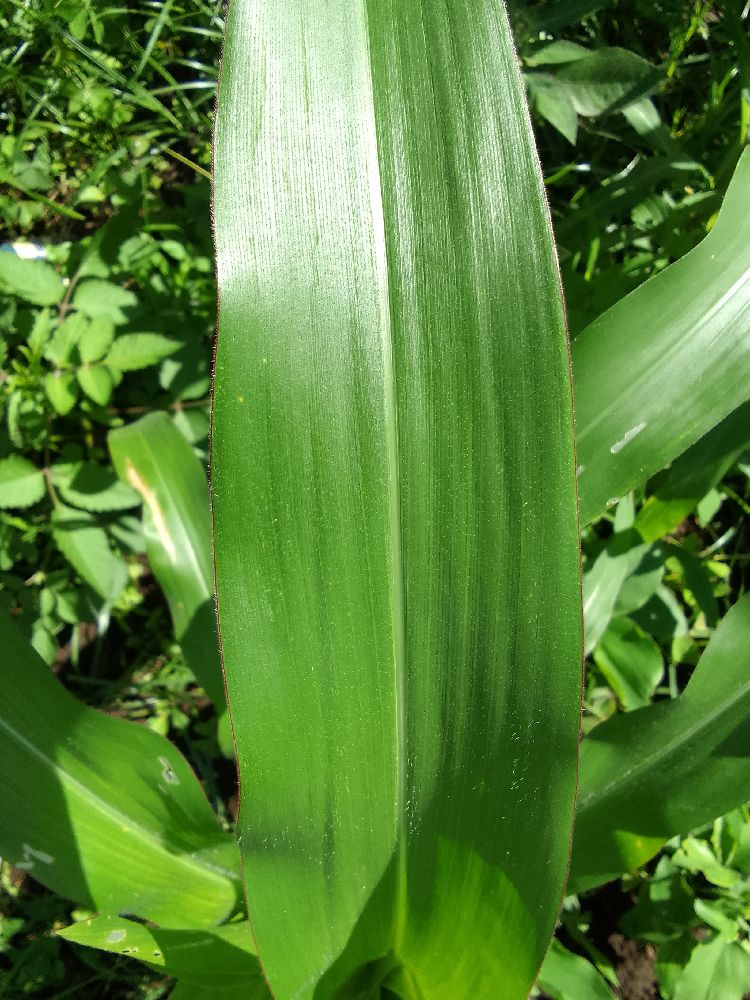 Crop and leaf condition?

maize, healthy
